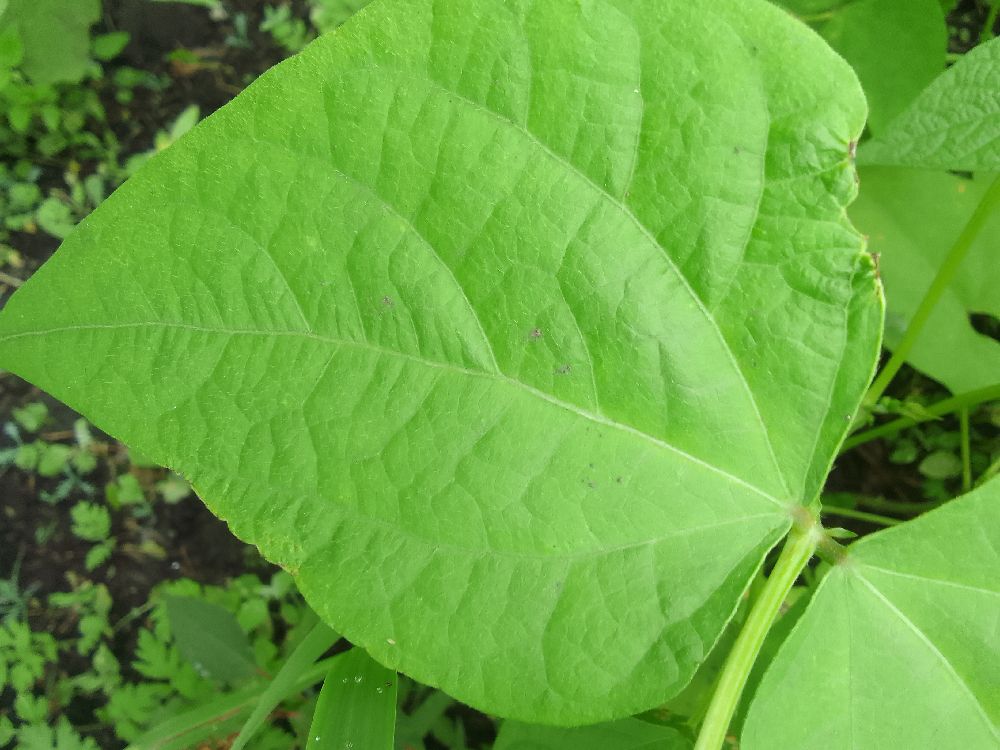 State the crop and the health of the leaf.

common bean, healthy
